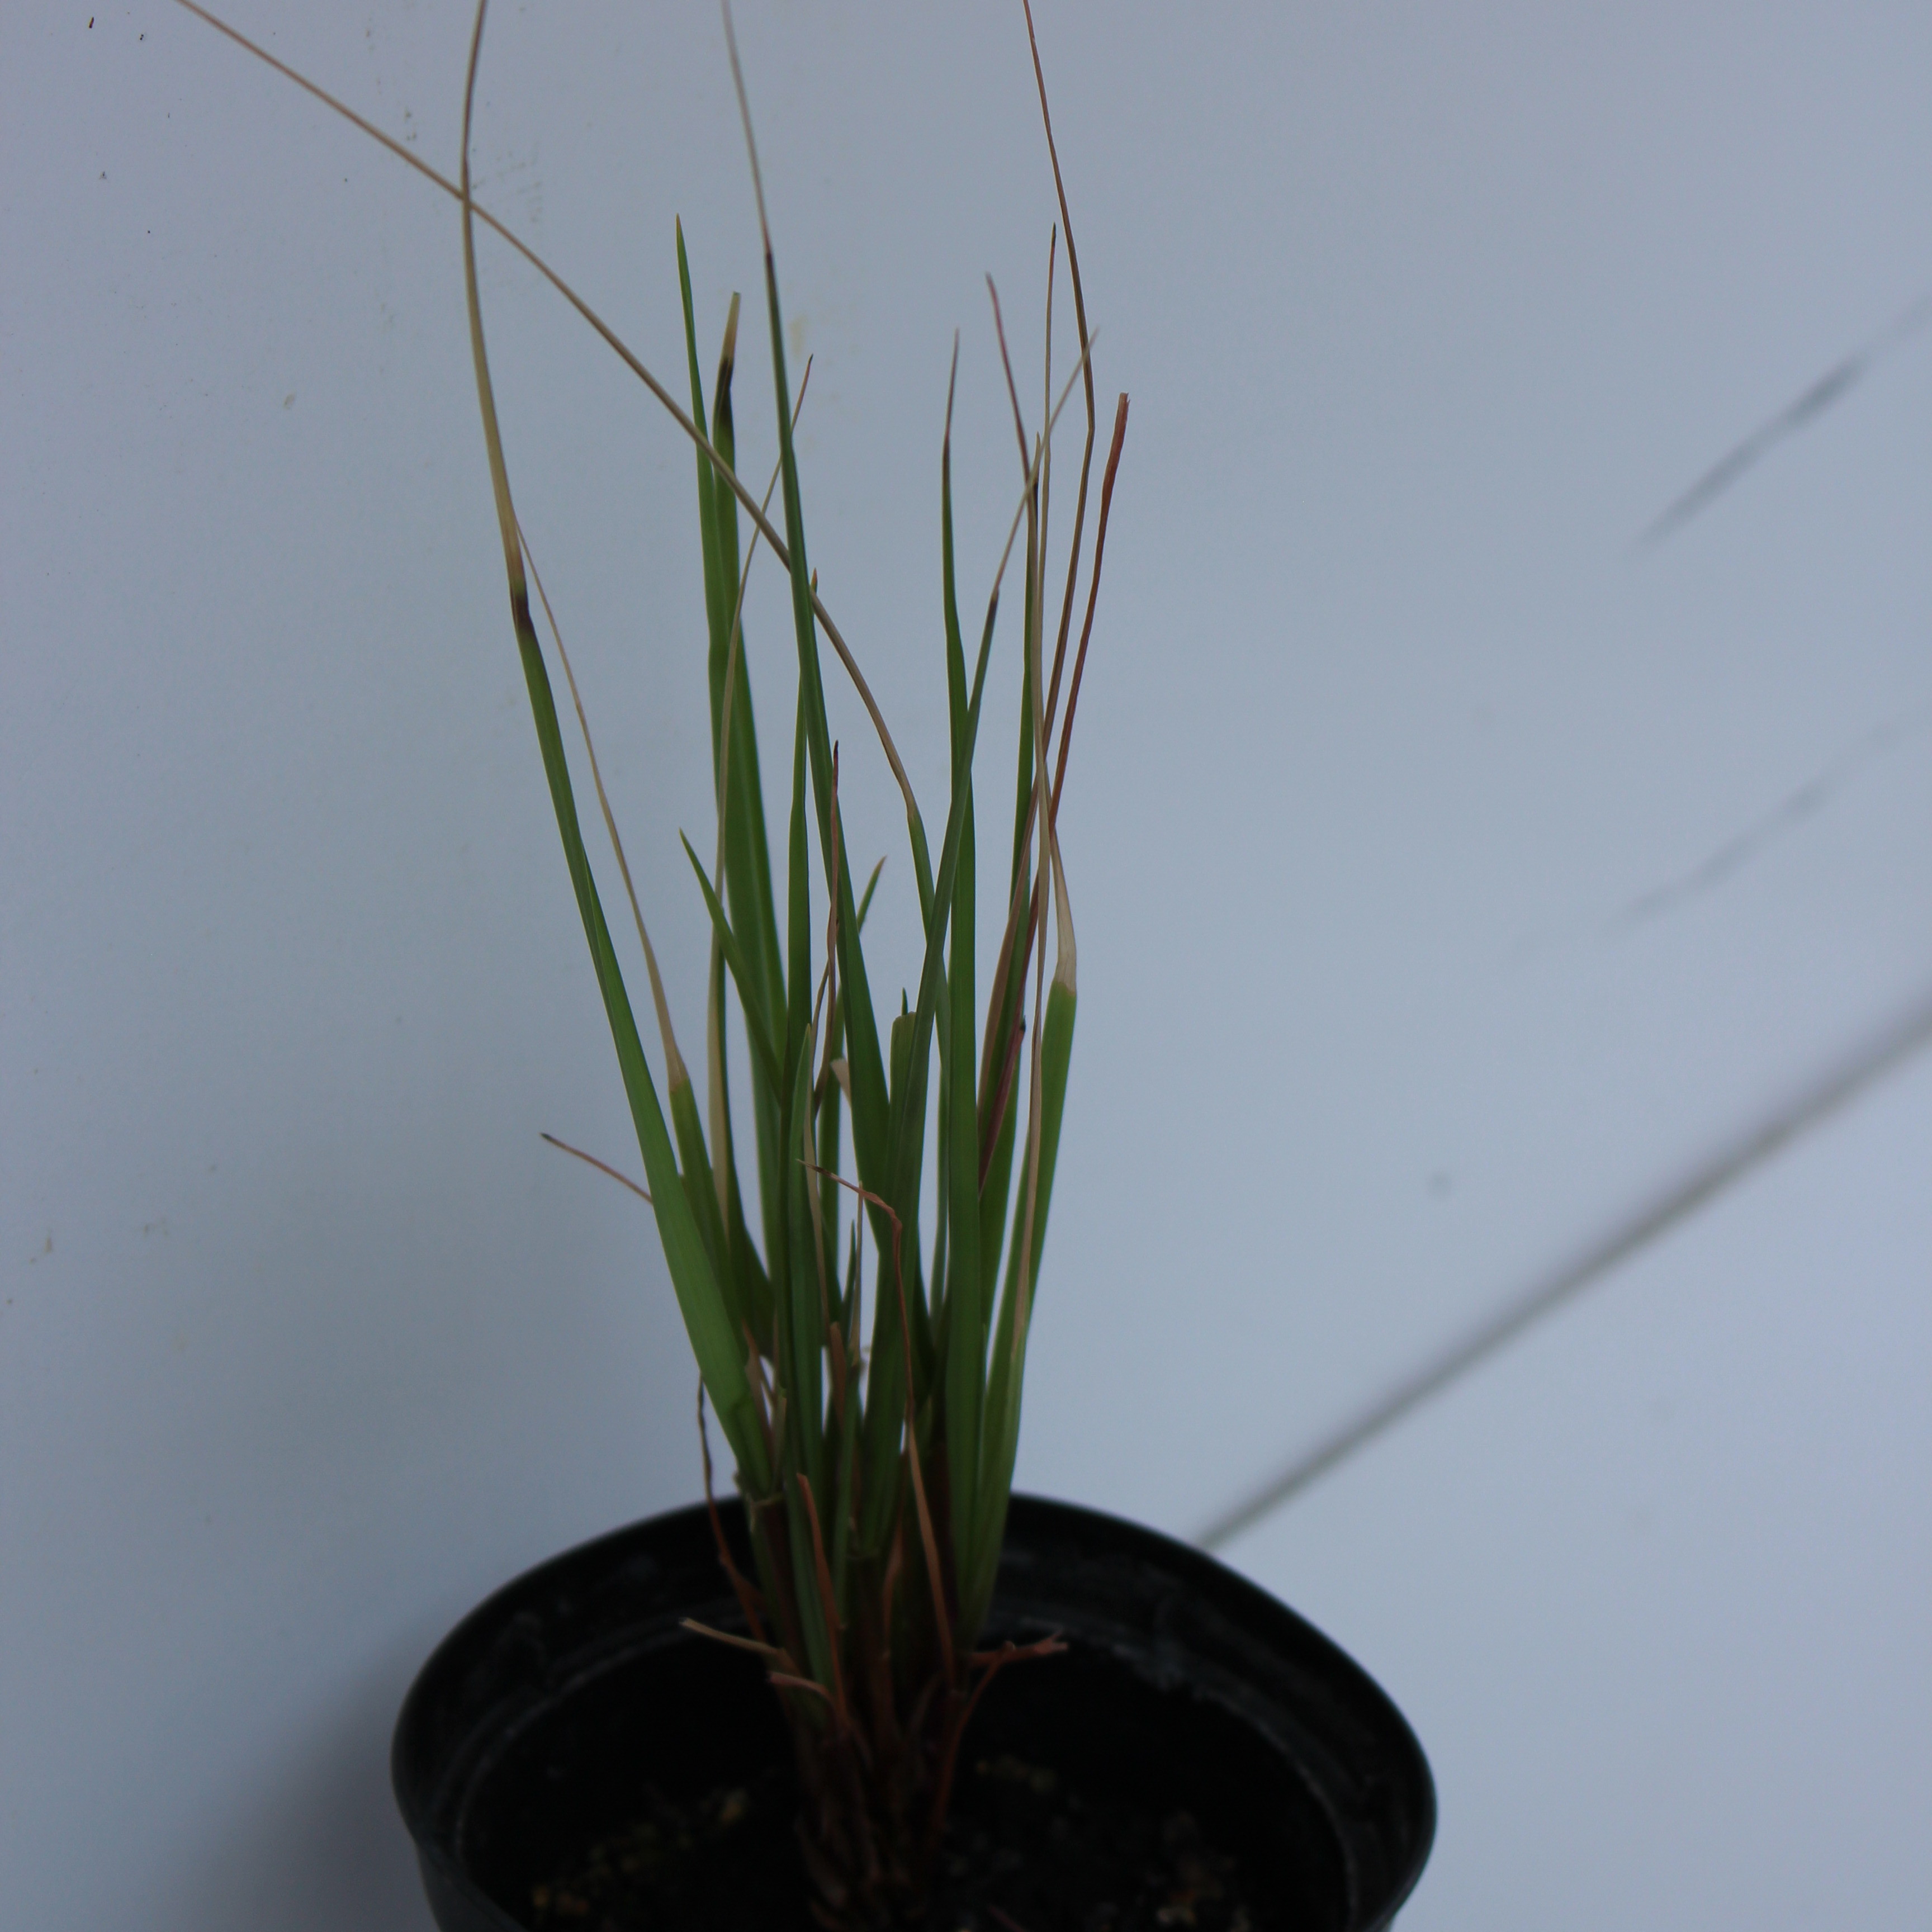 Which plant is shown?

Lolium multiflorum
